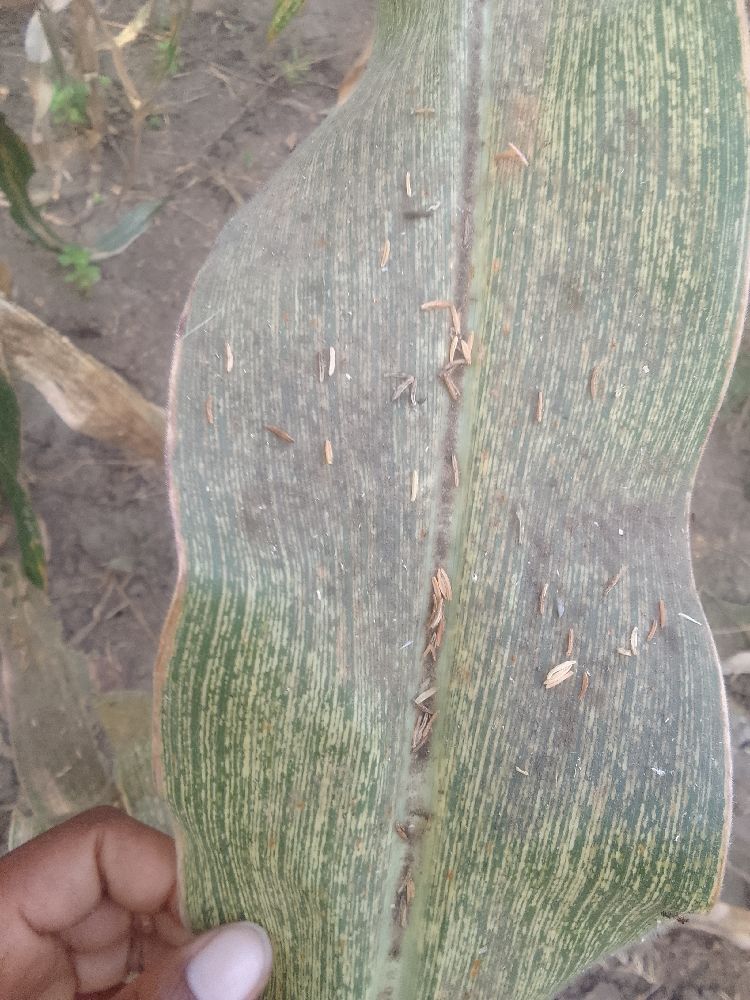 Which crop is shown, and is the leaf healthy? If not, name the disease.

maize, maize streak virus
